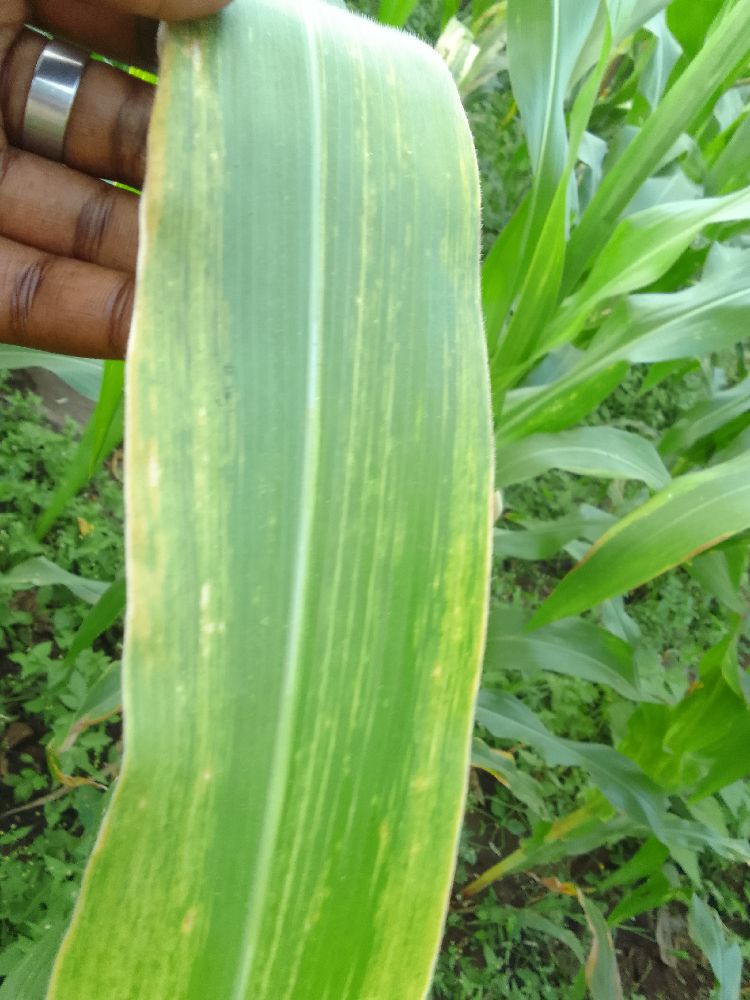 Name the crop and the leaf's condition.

maize, maize lethal necrosis
